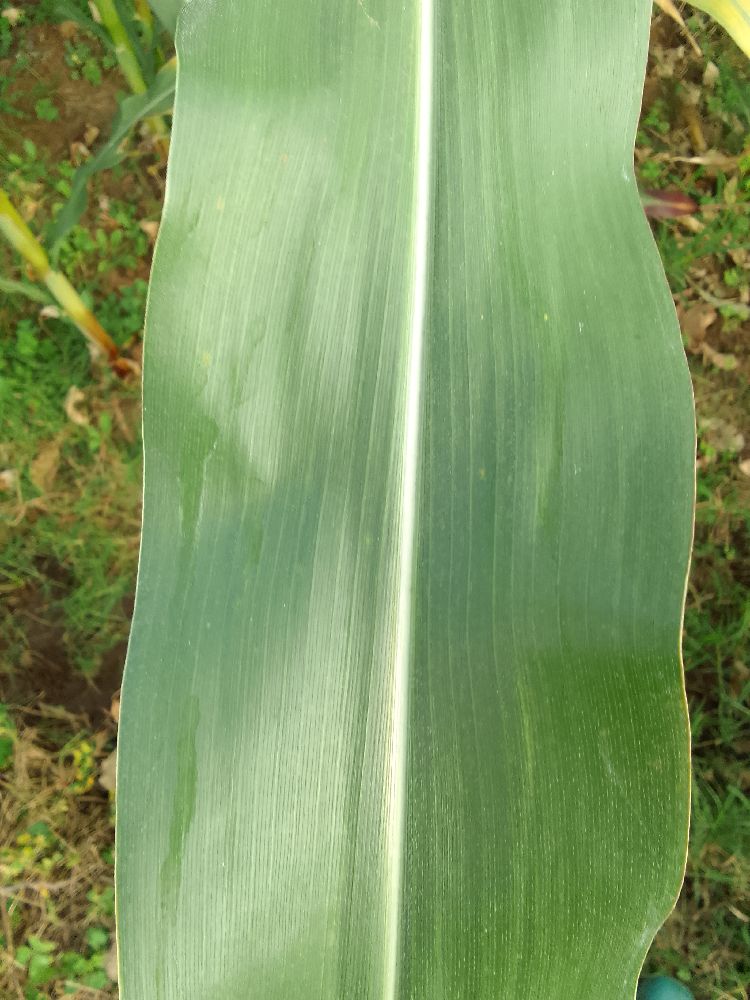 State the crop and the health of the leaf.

maize, healthy
